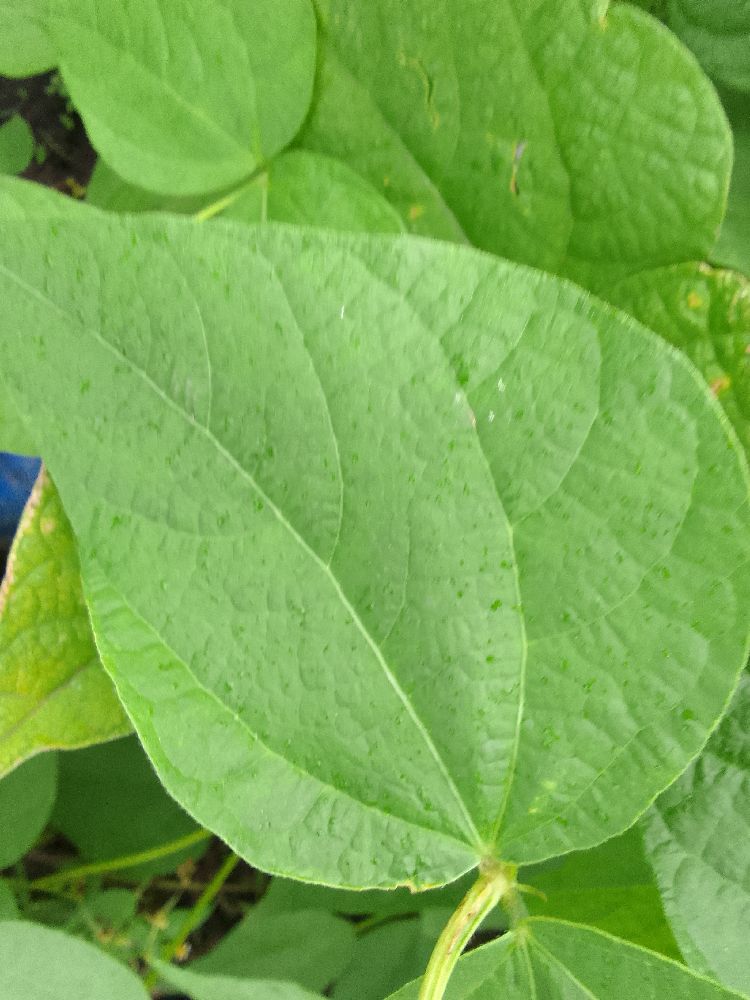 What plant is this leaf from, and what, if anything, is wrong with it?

common bean, healthy
